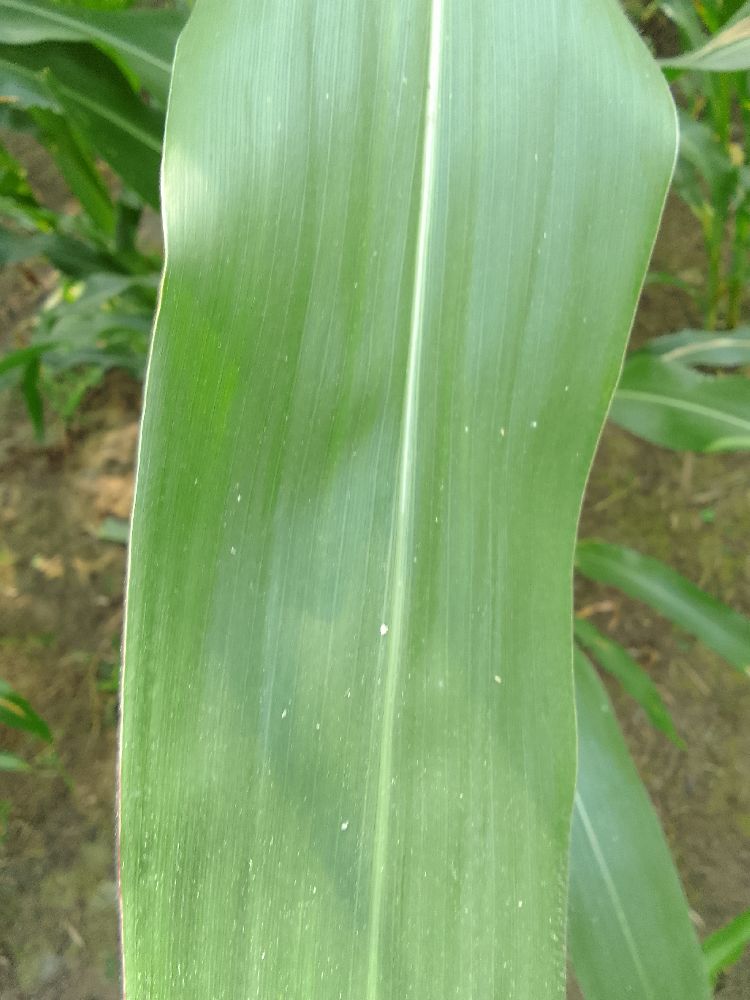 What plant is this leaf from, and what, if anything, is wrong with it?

maize, healthy
